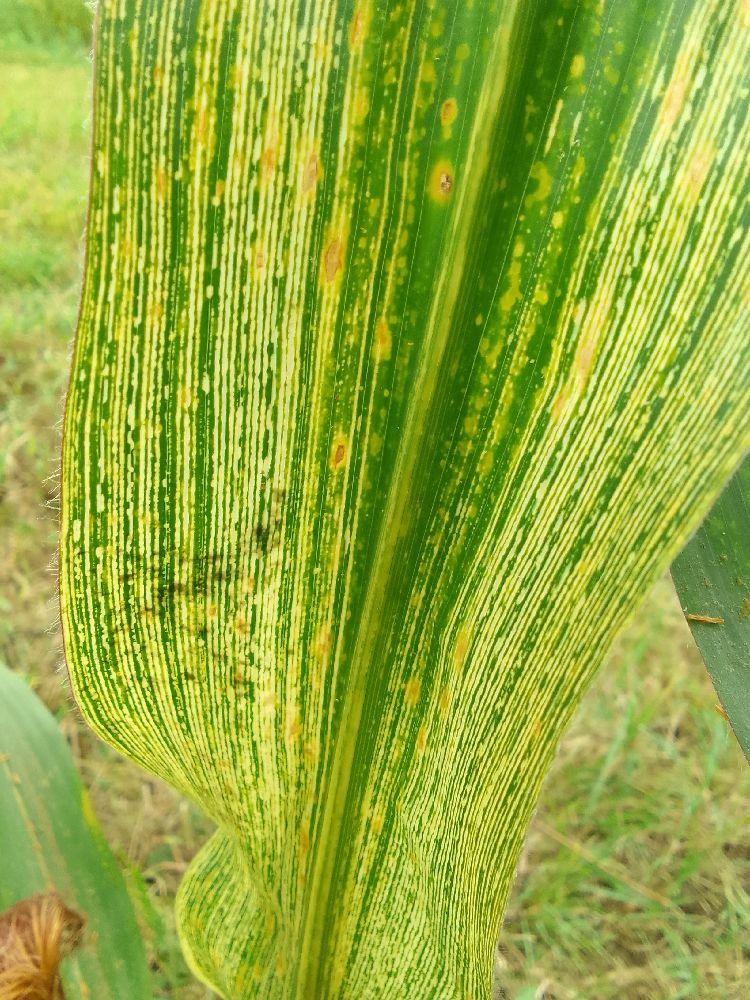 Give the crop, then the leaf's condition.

maize, maize streak virus
